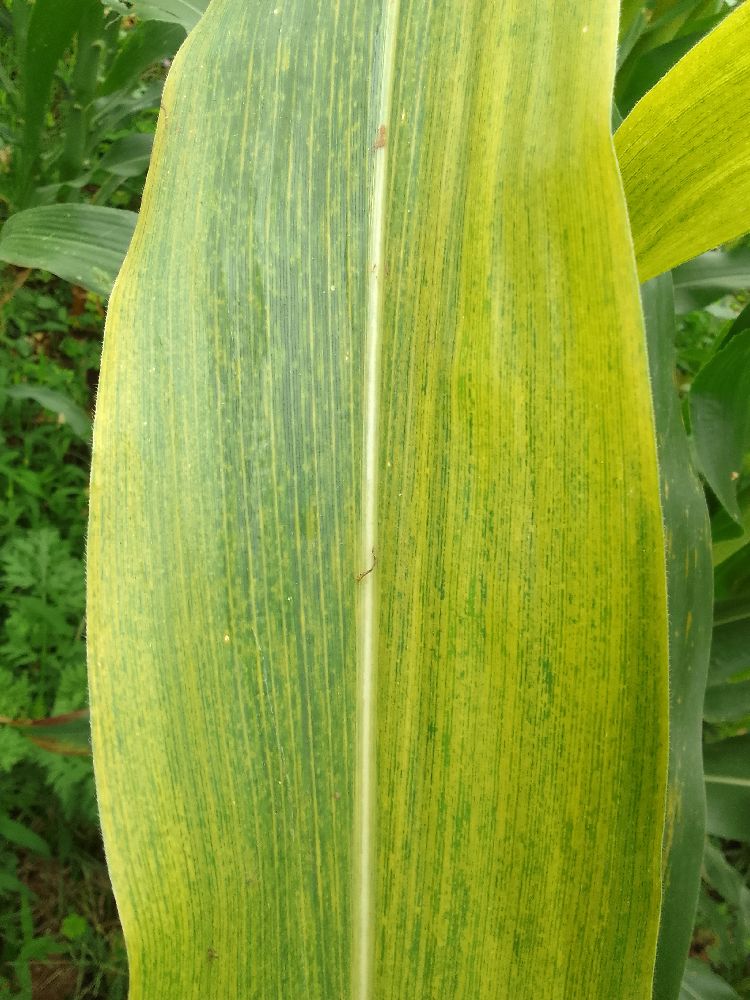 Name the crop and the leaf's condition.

maize, maize lethal necrosis
